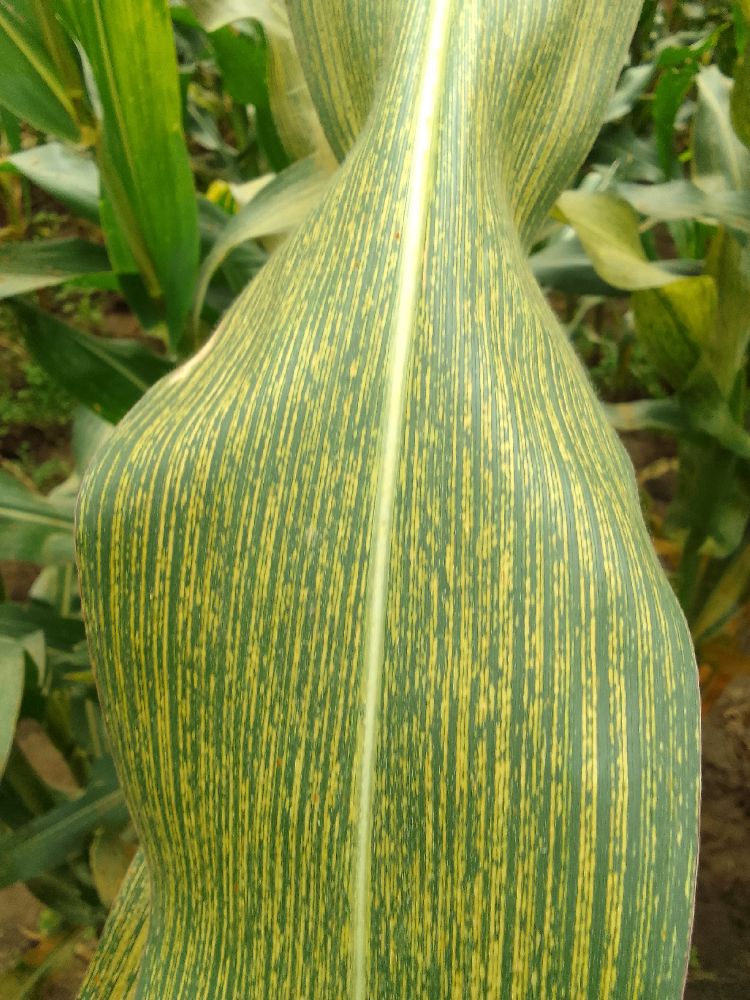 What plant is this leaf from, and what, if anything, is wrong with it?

maize, maize streak virus
